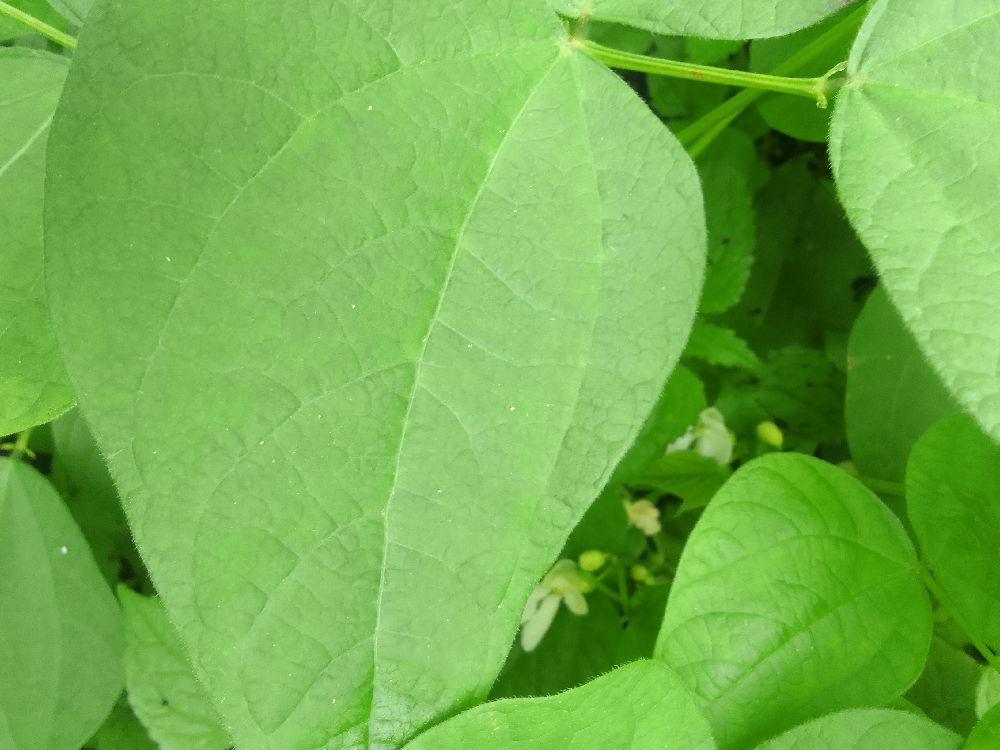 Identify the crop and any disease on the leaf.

common bean, healthy
